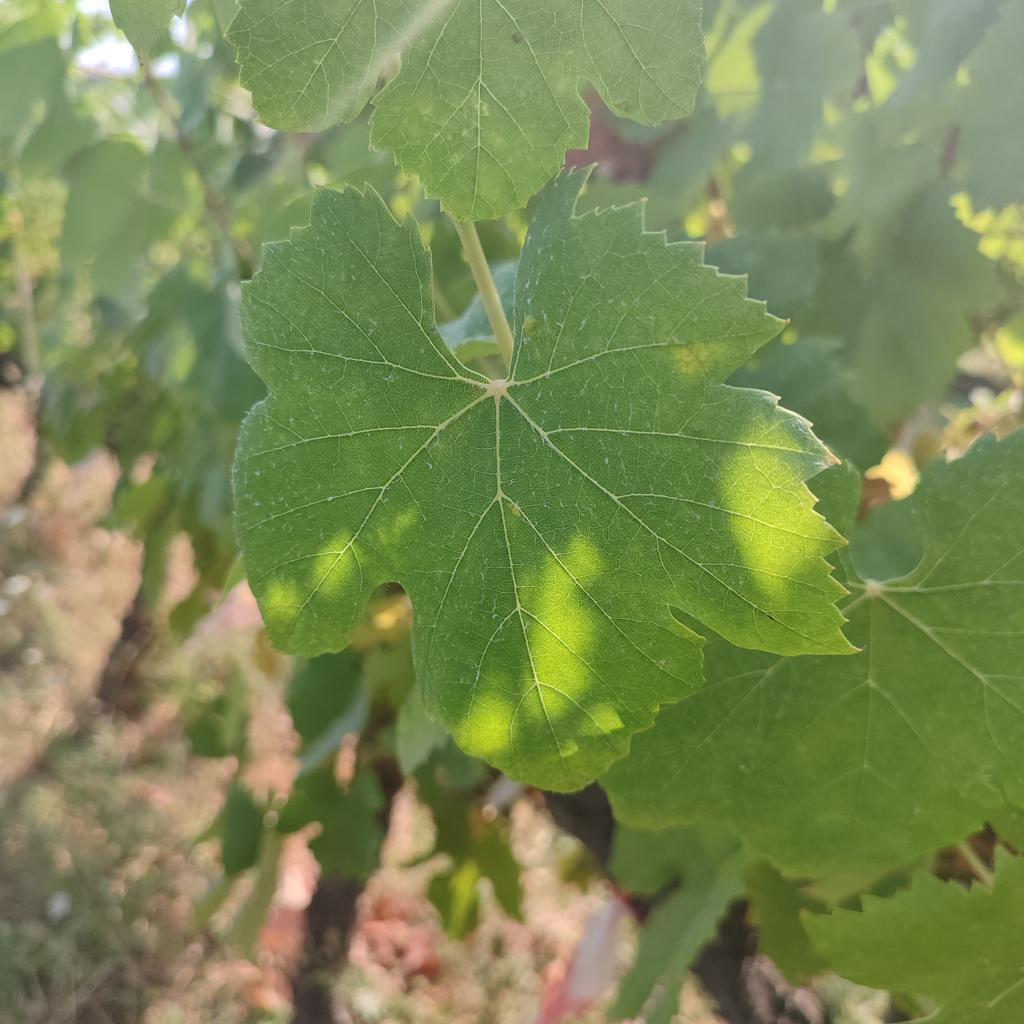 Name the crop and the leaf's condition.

grapevine, healthy
